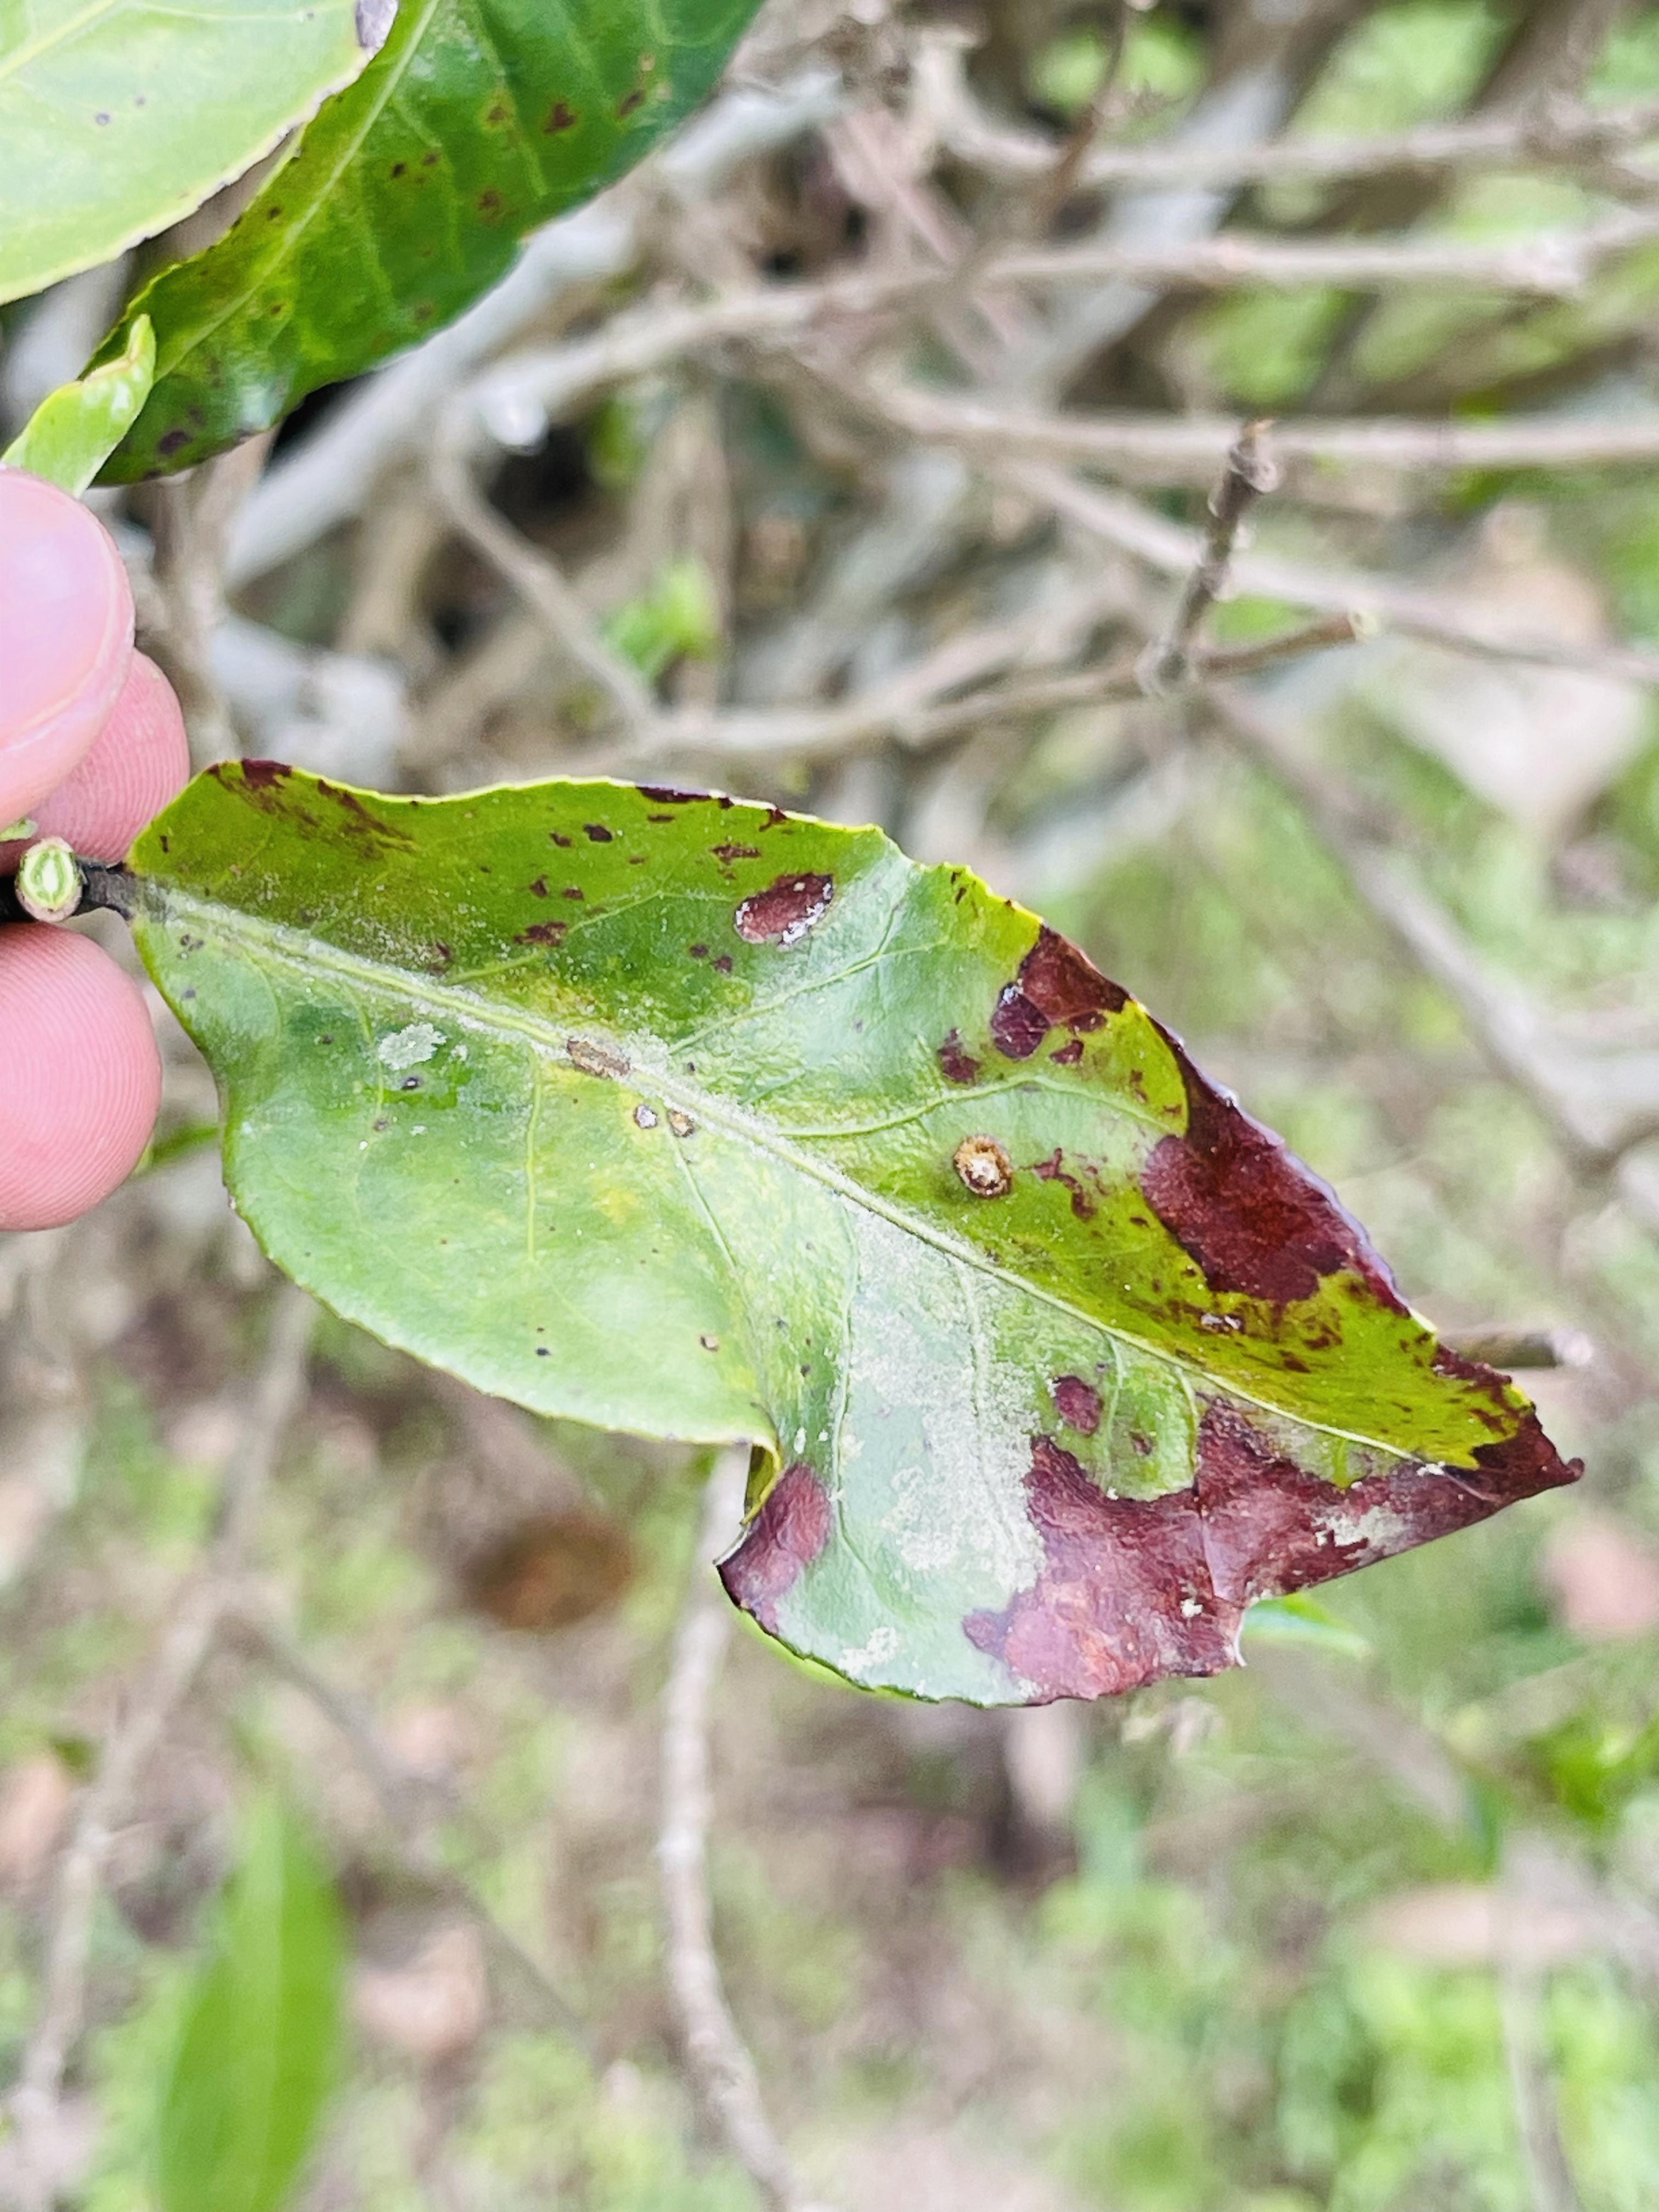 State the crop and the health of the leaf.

tea, blight
